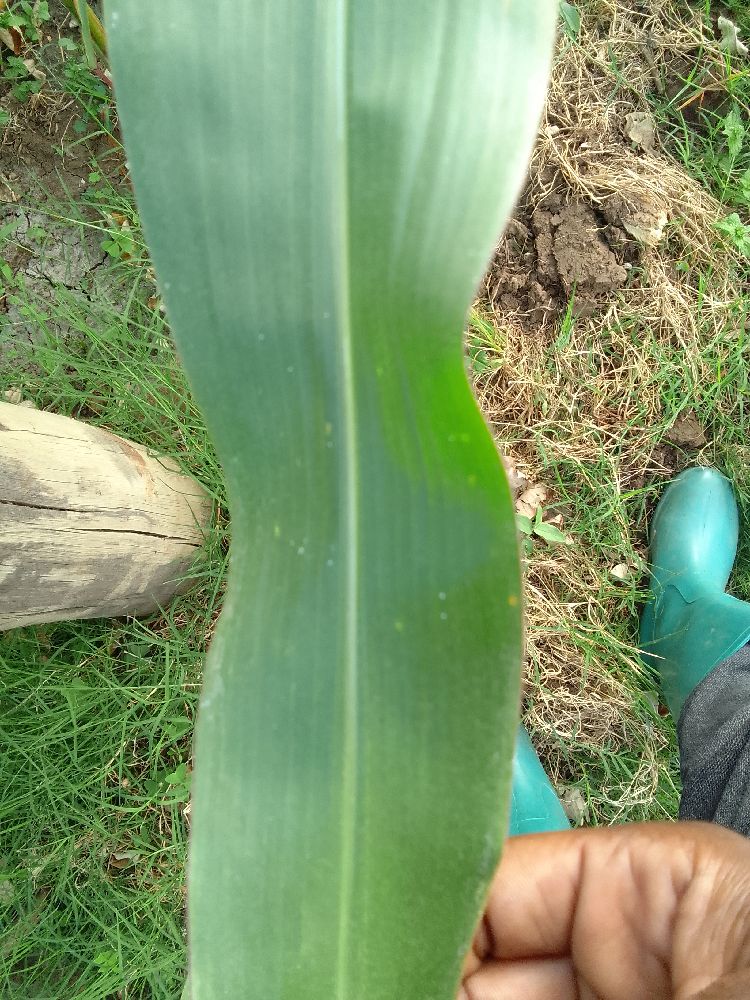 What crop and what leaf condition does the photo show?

maize, healthy
